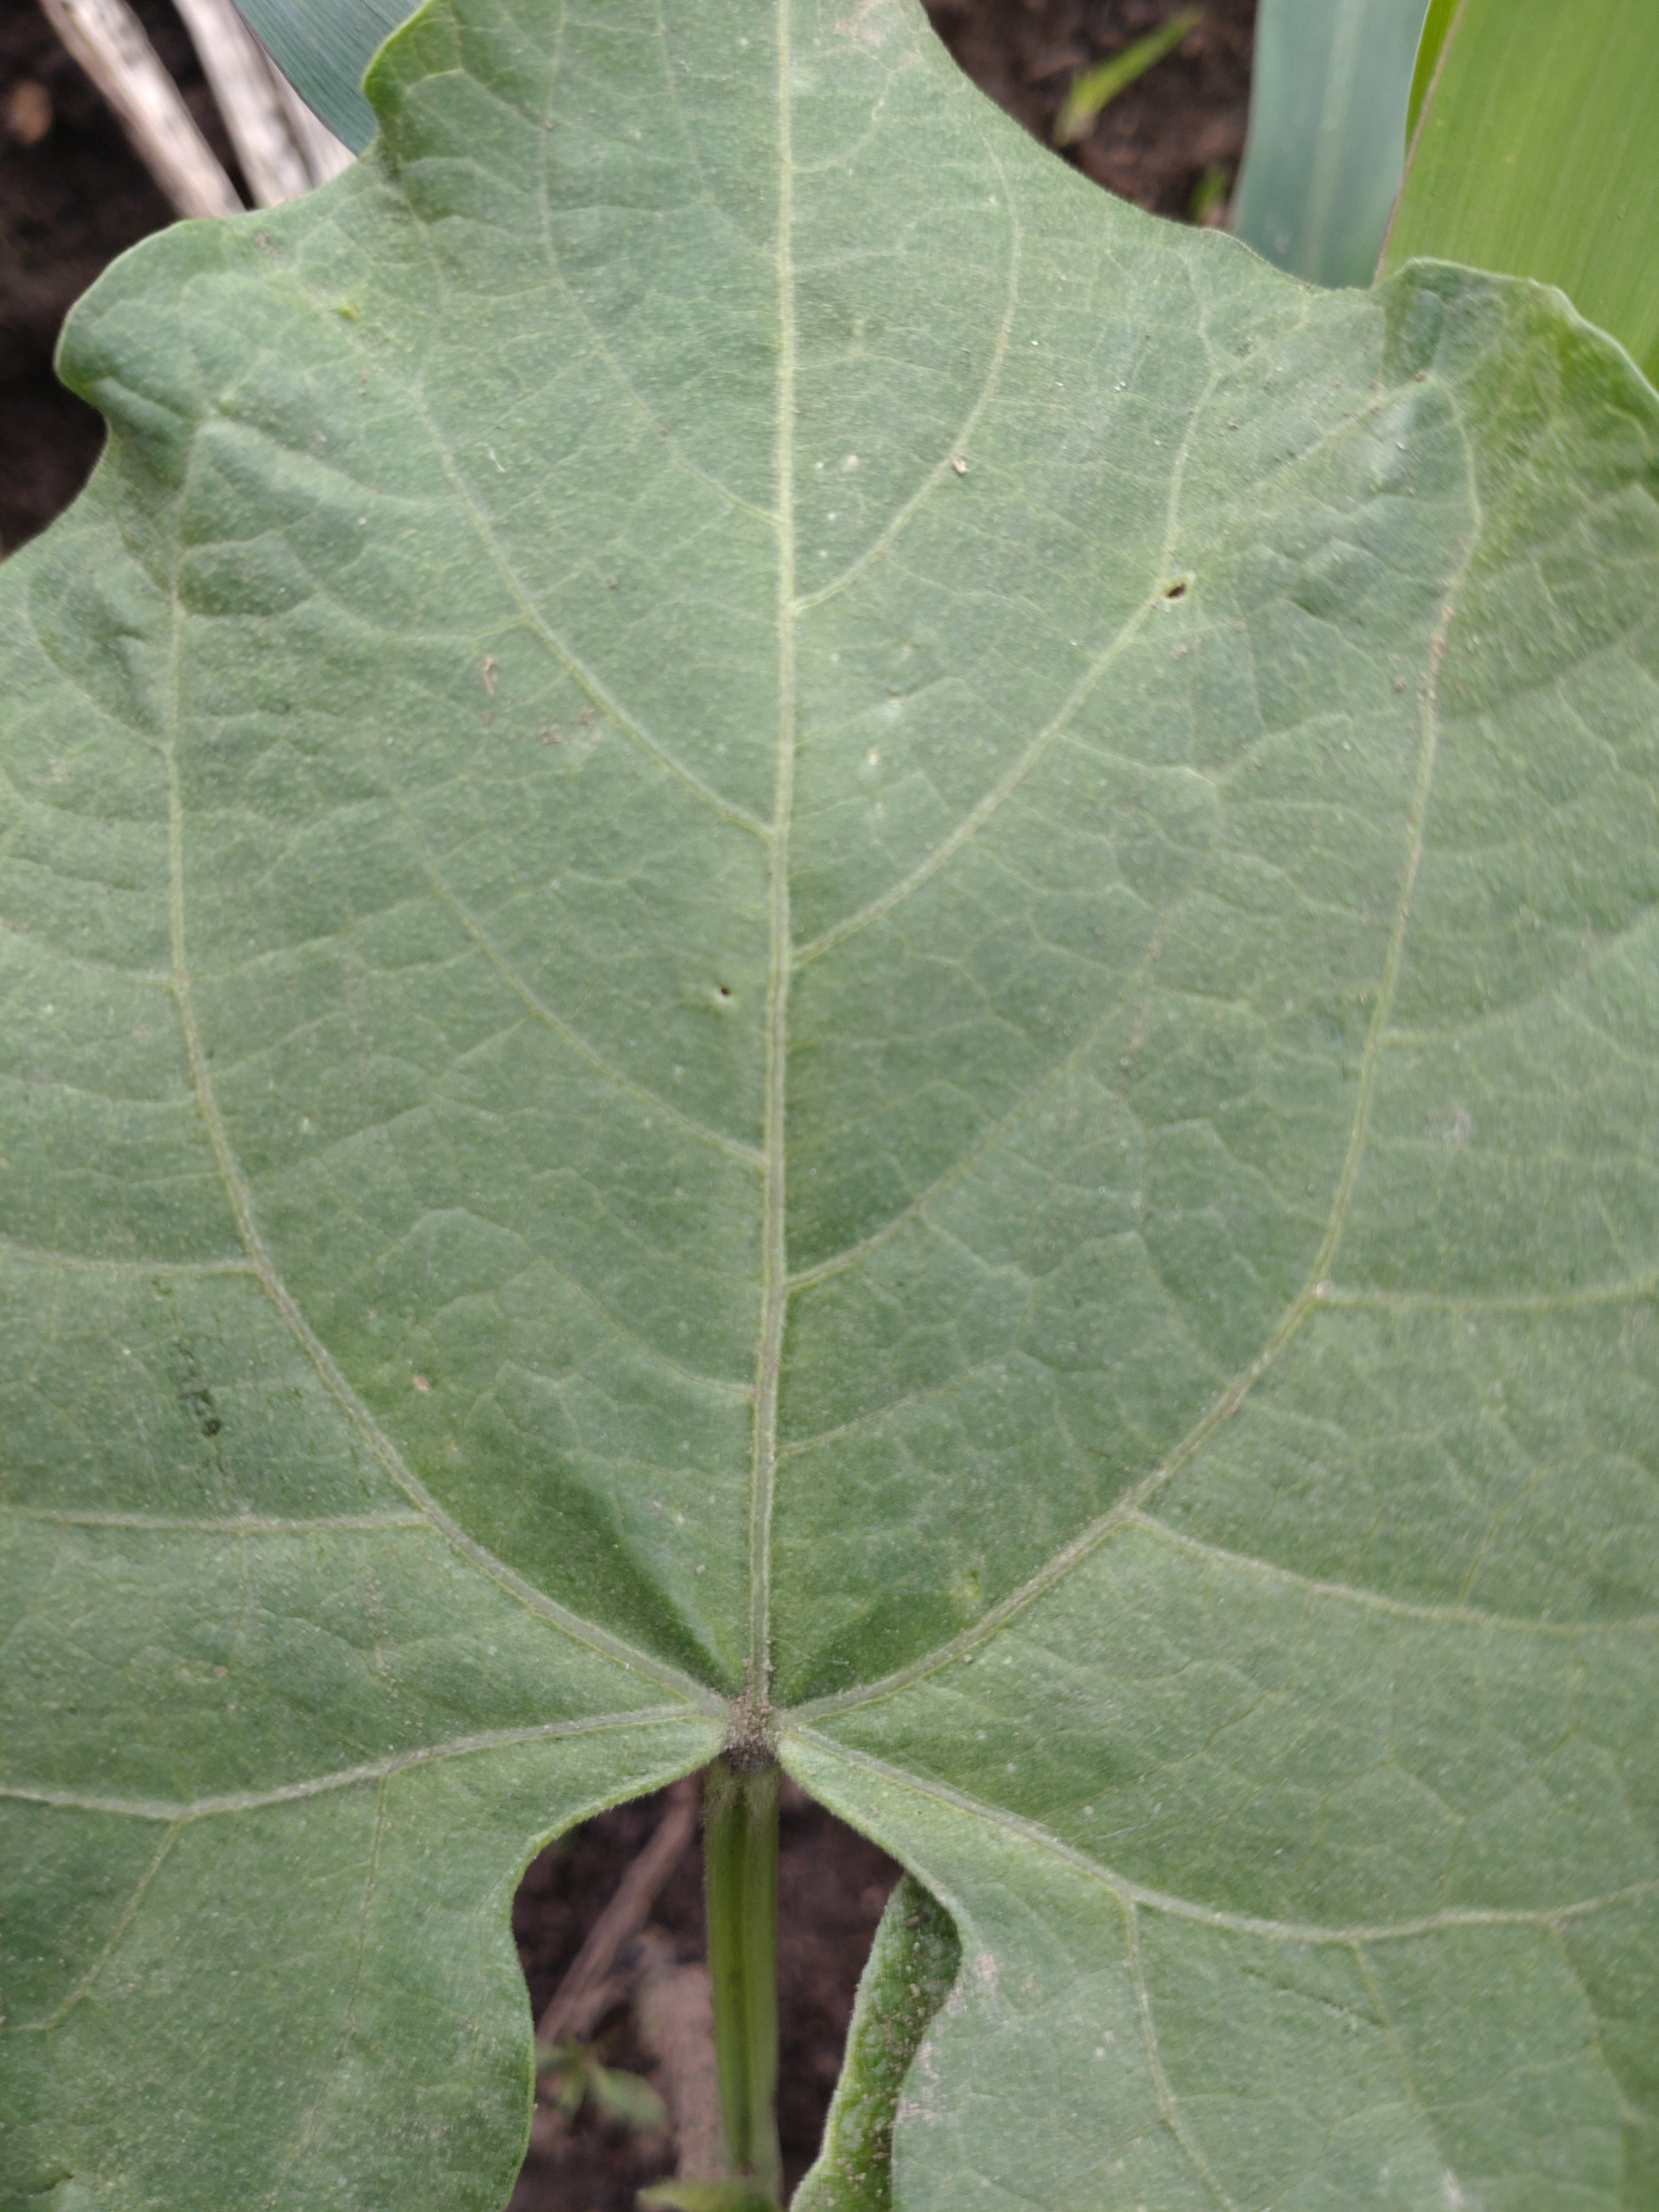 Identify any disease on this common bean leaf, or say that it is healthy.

healthy
